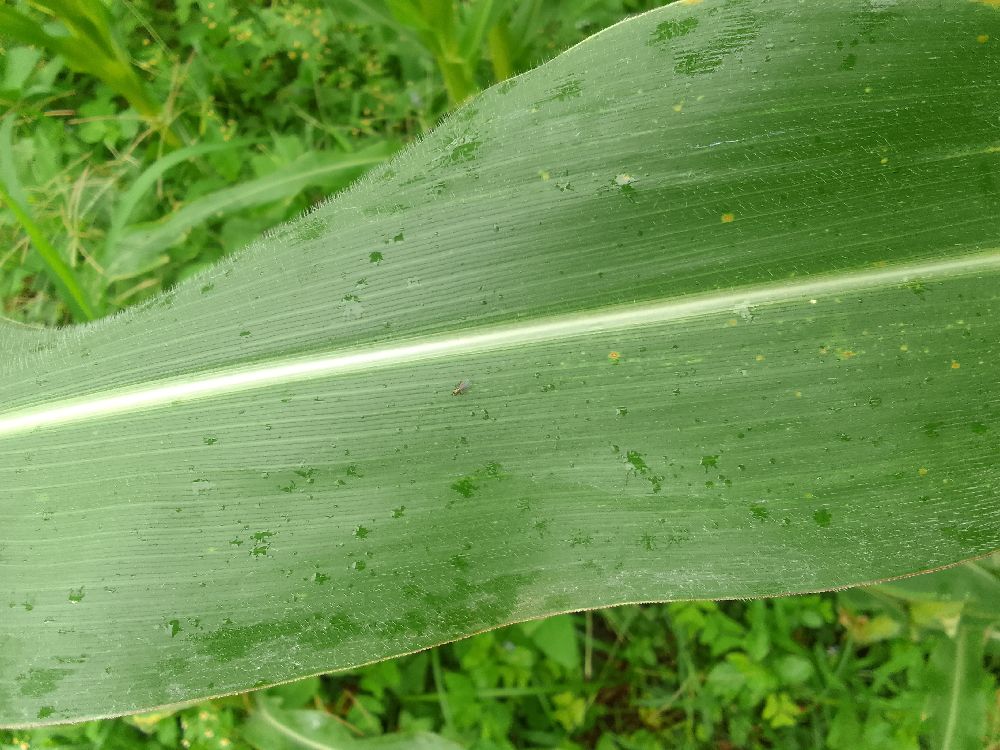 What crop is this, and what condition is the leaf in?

maize, healthy
